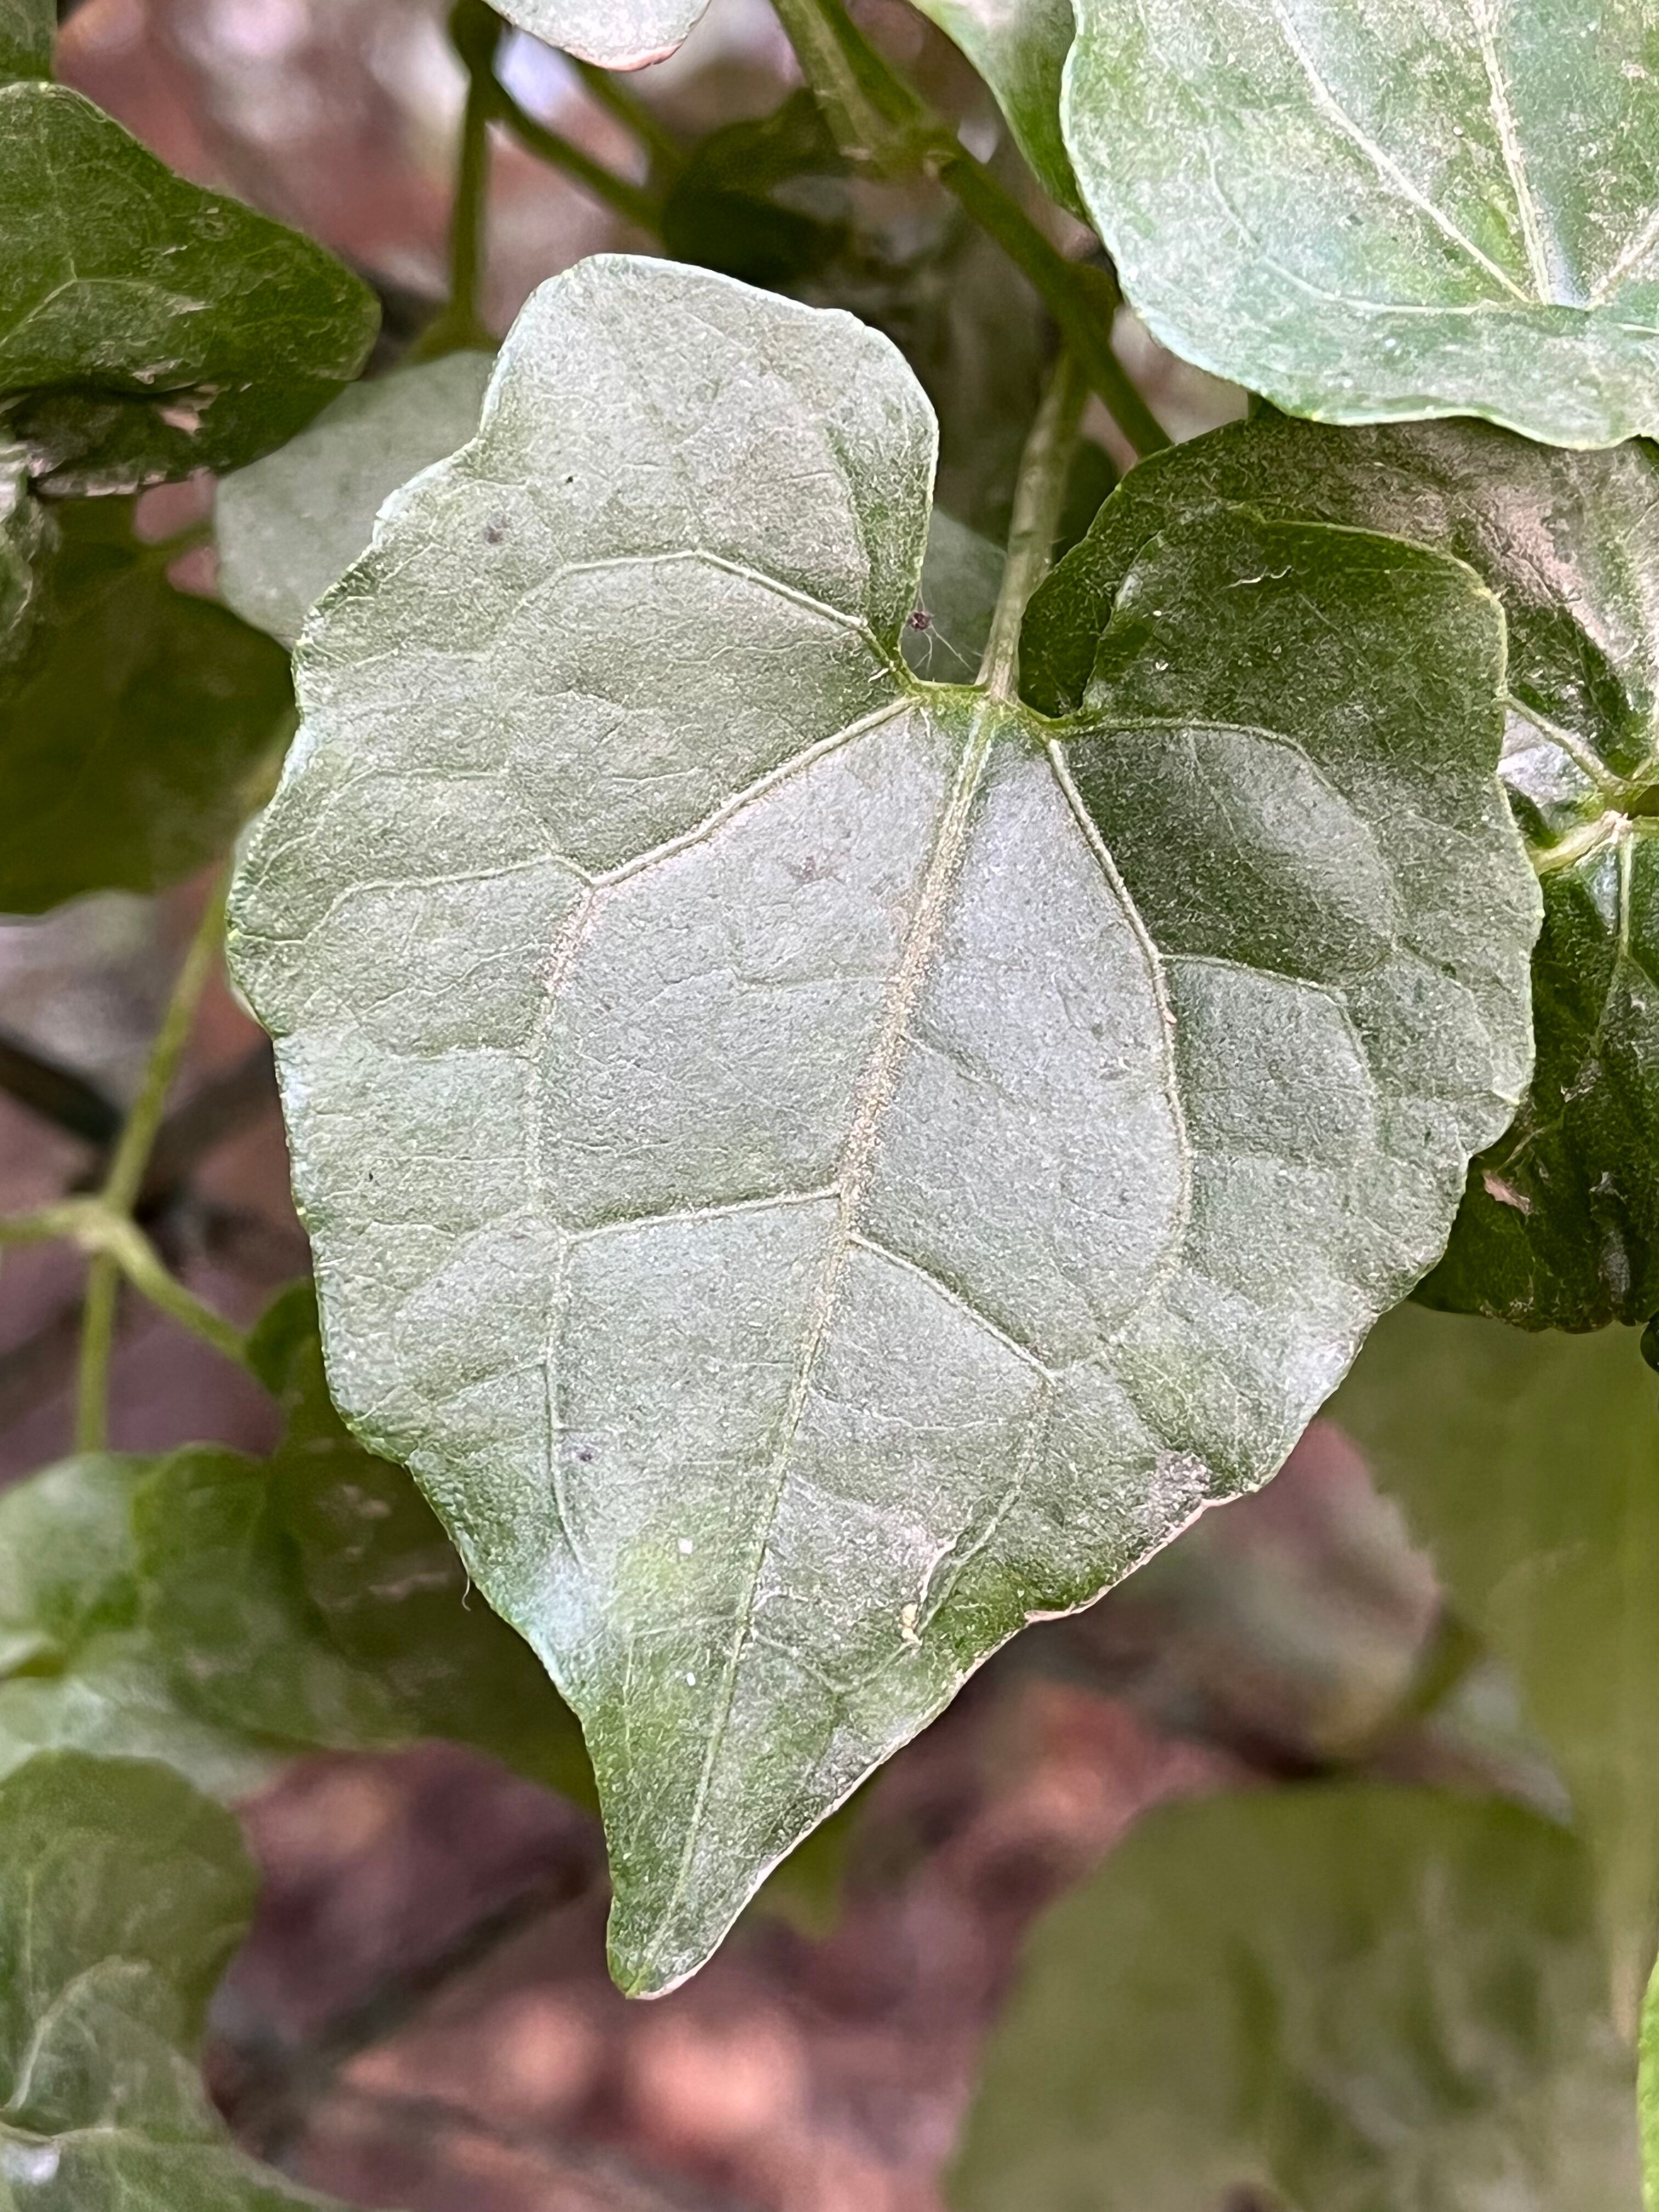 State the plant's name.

bitter vine
